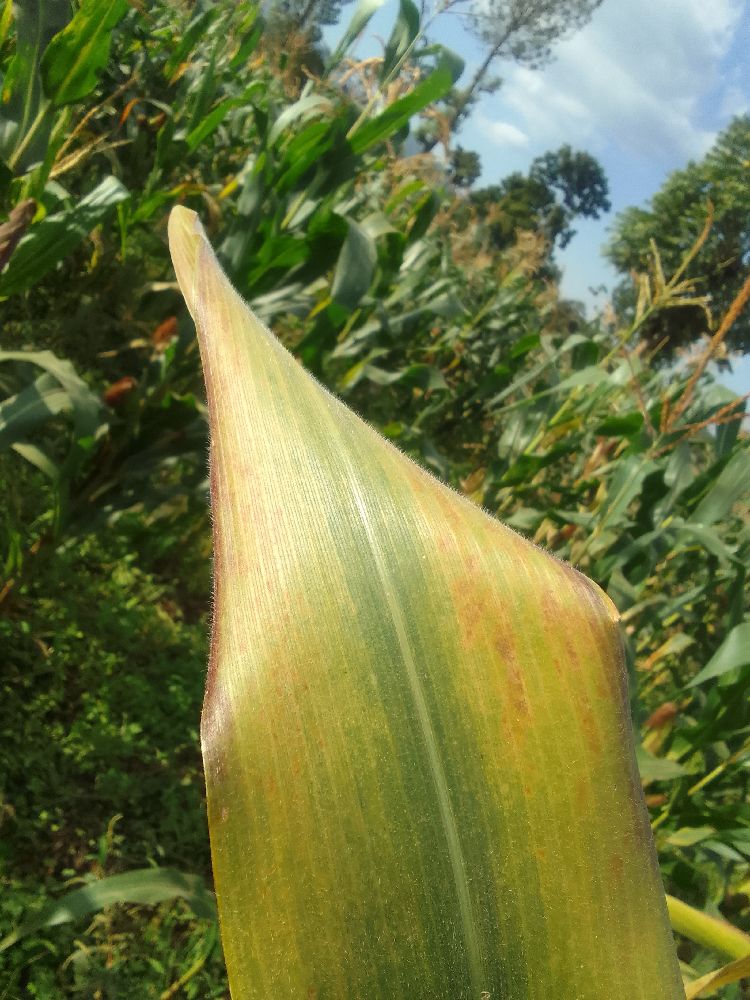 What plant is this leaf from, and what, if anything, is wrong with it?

maize, maize lethal necrosis
